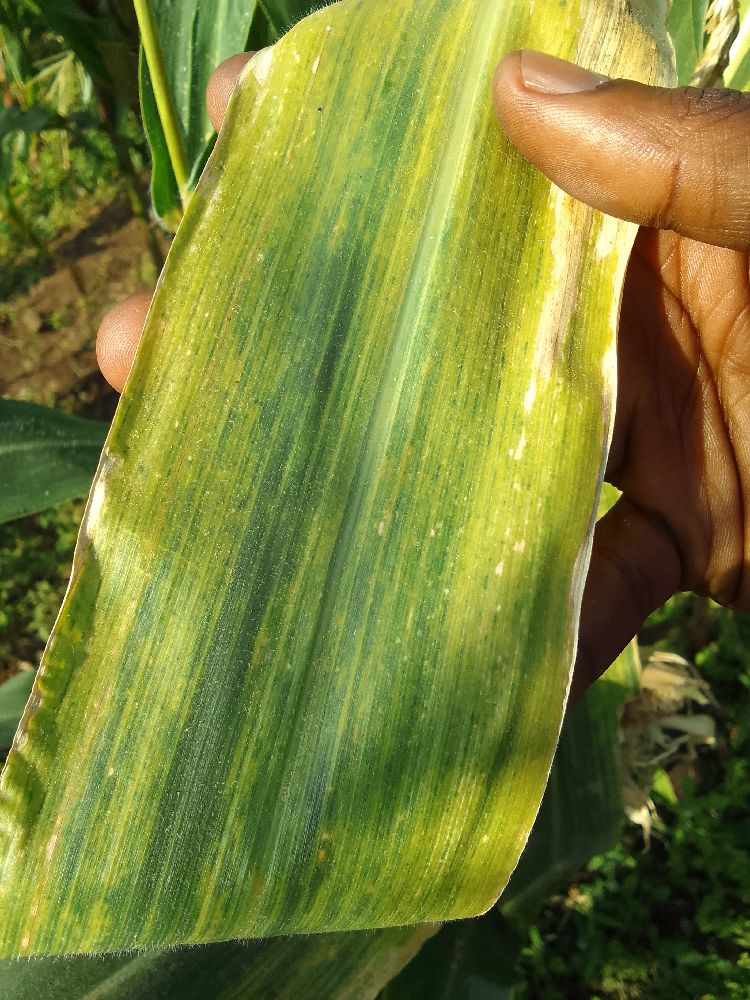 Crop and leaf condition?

maize, maize lethal necrosis
